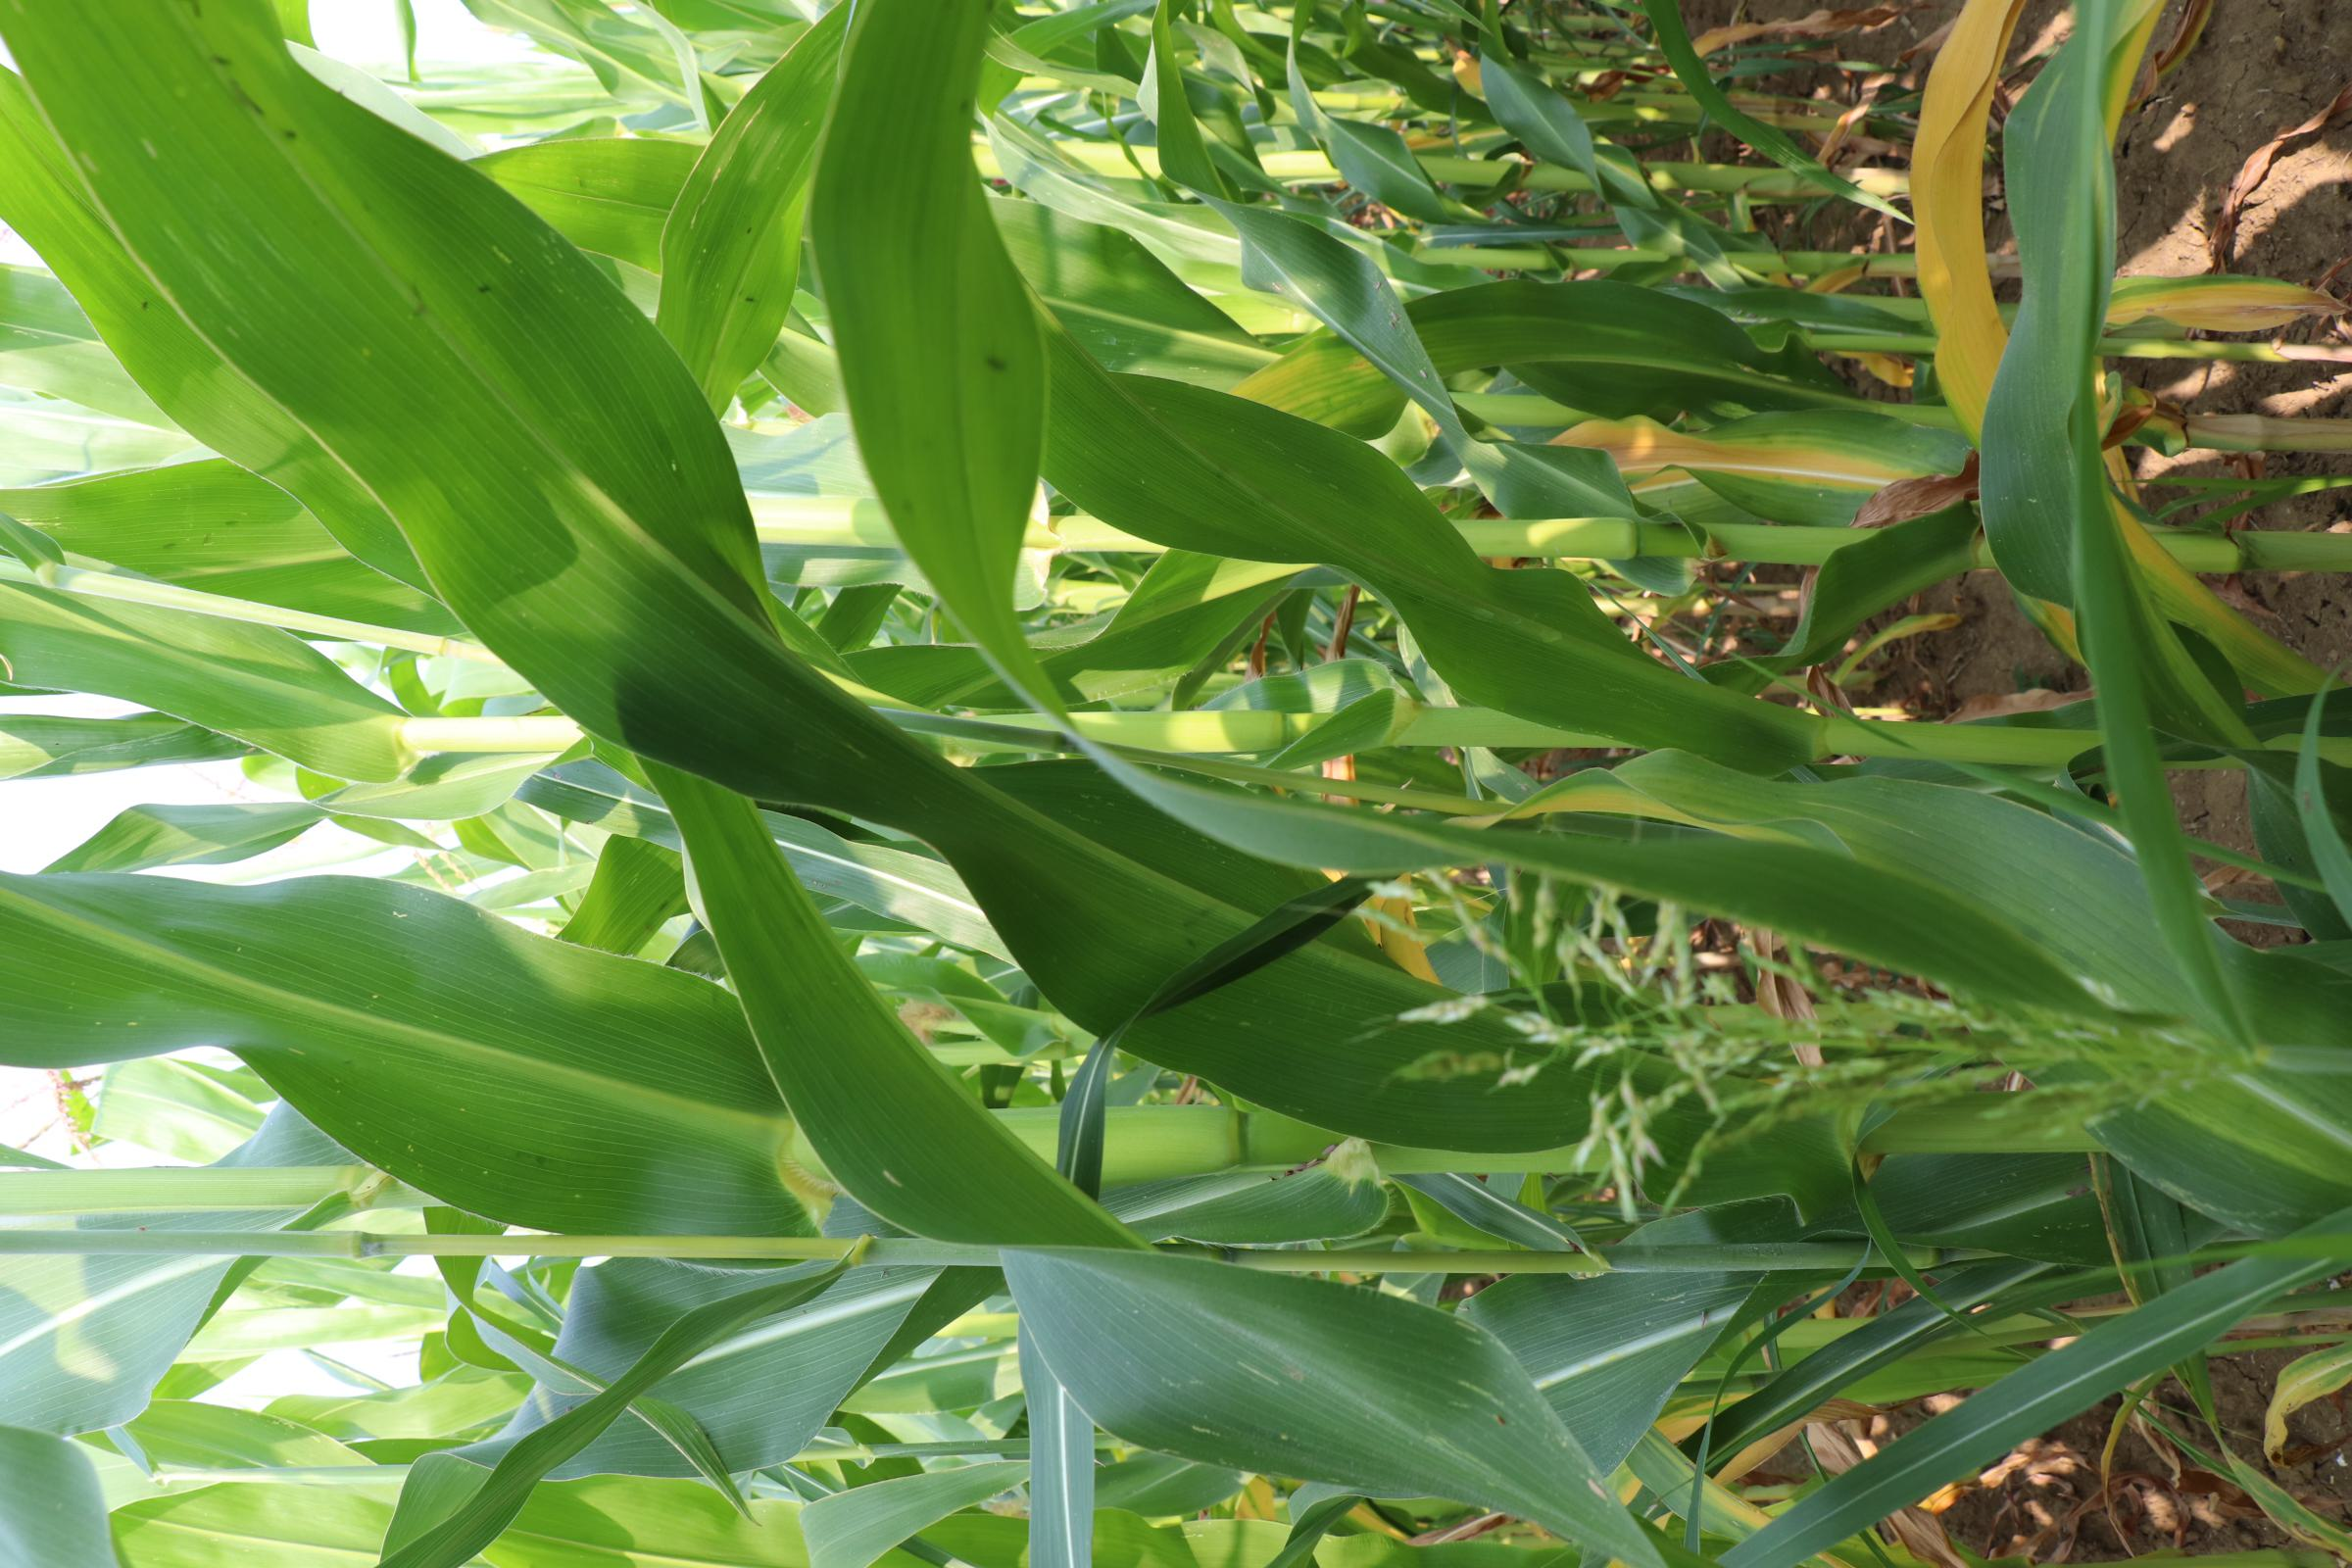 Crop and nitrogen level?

maize, no added nitrogen
